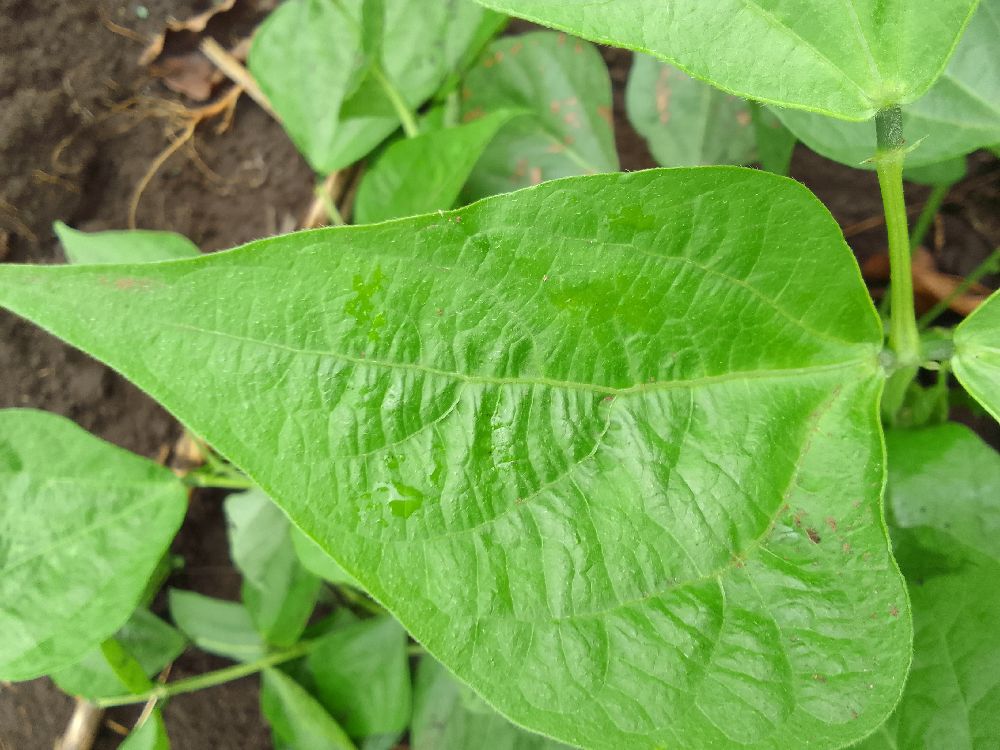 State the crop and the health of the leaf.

common bean, healthy
